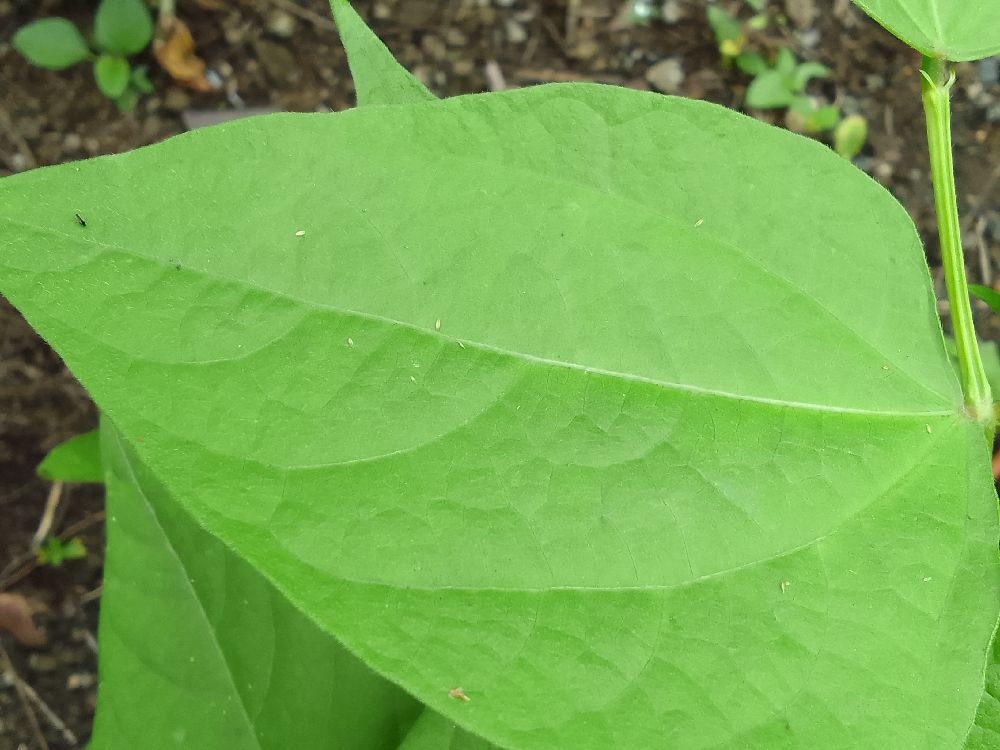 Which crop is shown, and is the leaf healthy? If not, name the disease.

common bean, healthy
